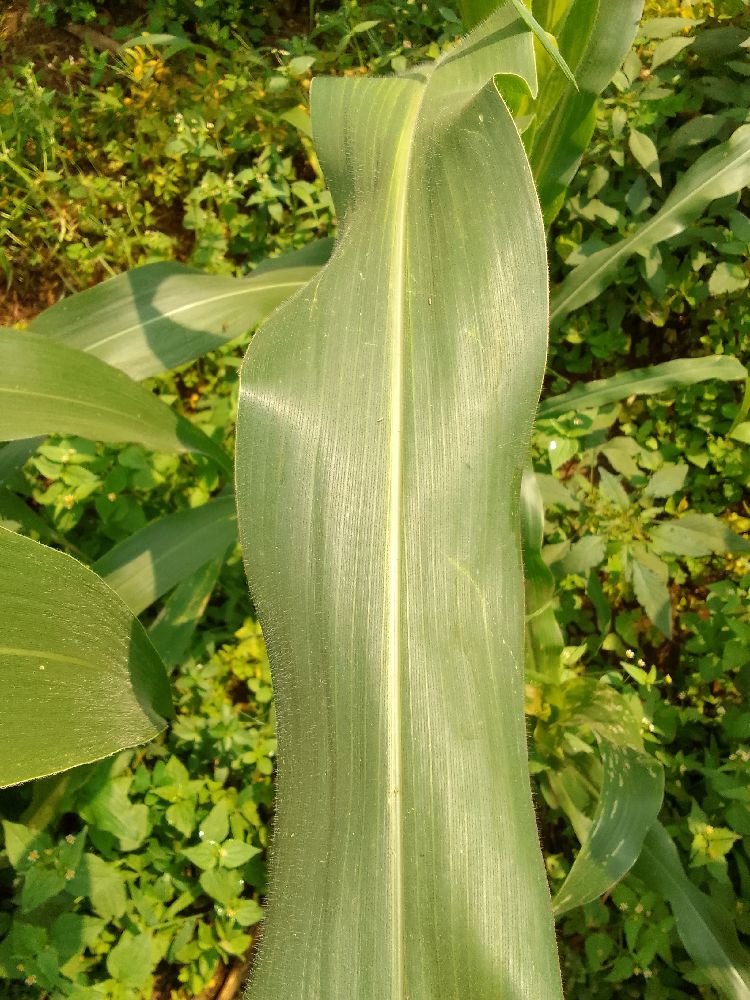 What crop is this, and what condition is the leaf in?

maize, healthy
